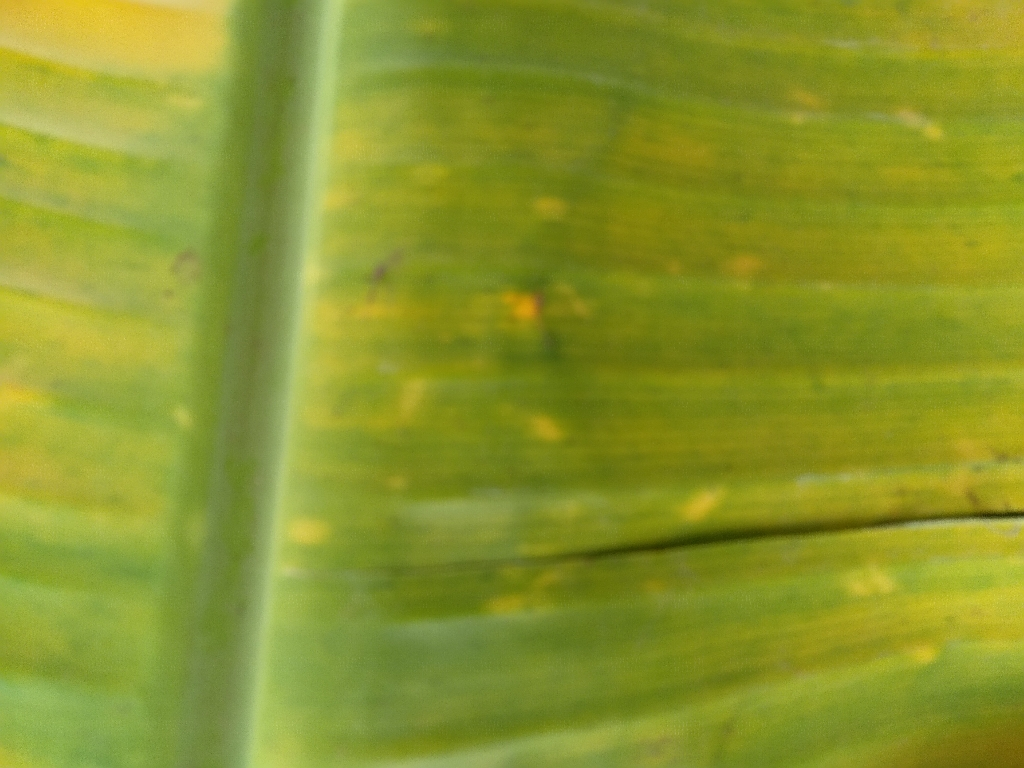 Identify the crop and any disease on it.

banana, fusarium wilt race 1
